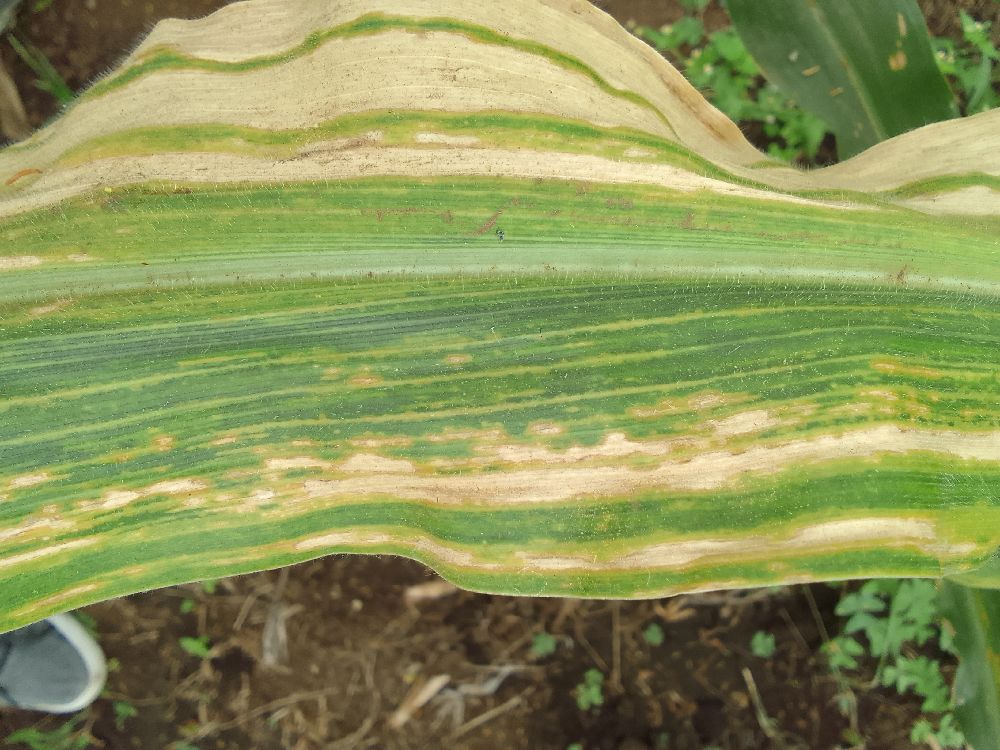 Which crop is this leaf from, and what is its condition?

maize, maize lethal necrosis
